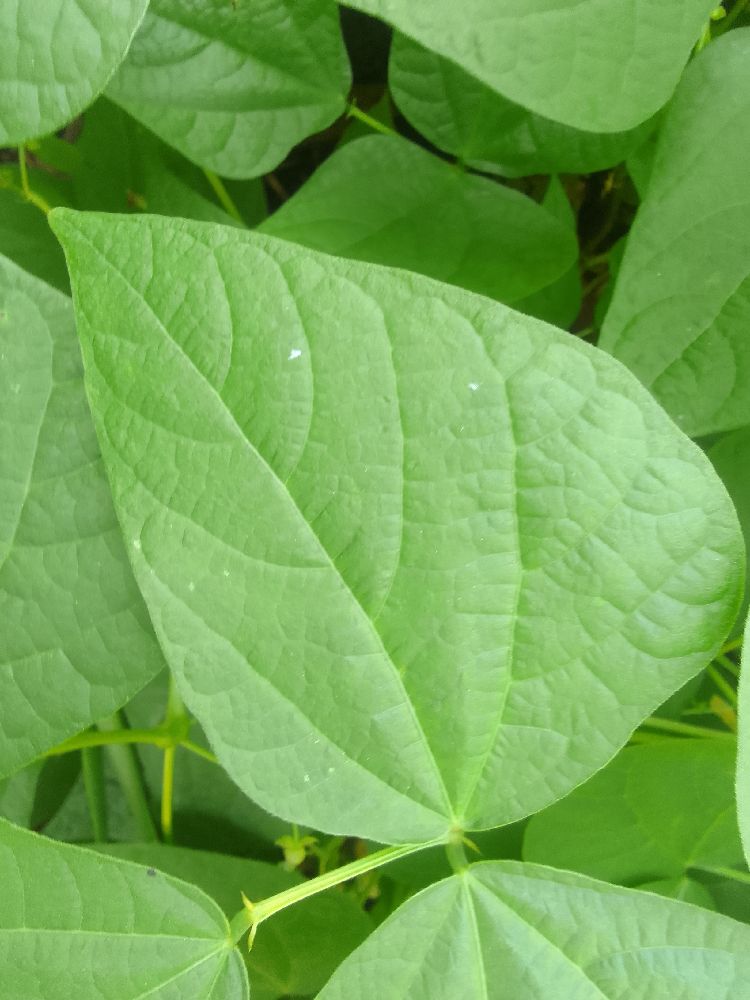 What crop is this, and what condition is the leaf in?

common bean, healthy
